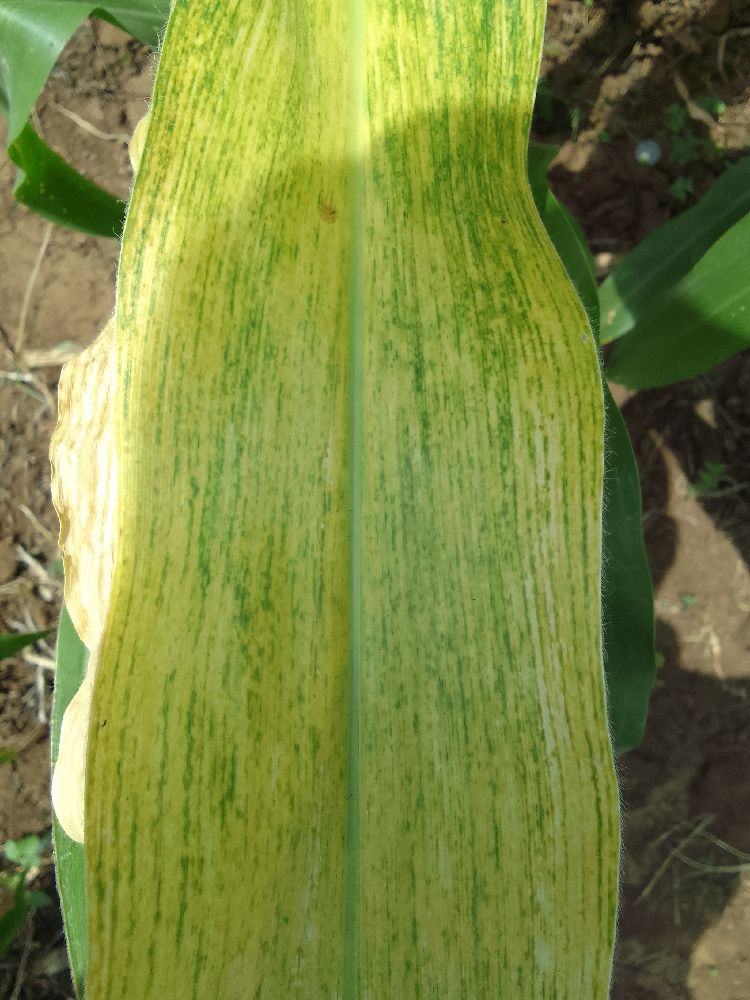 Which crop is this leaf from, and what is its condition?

maize, maize lethal necrosis
